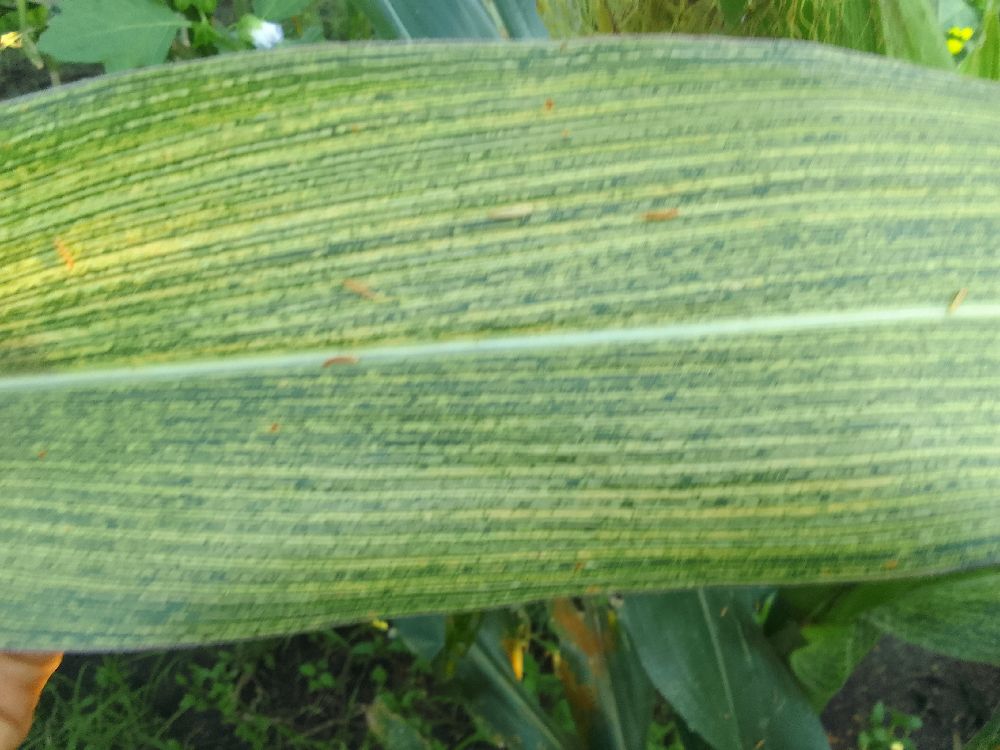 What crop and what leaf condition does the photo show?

maize, maize streak virus
